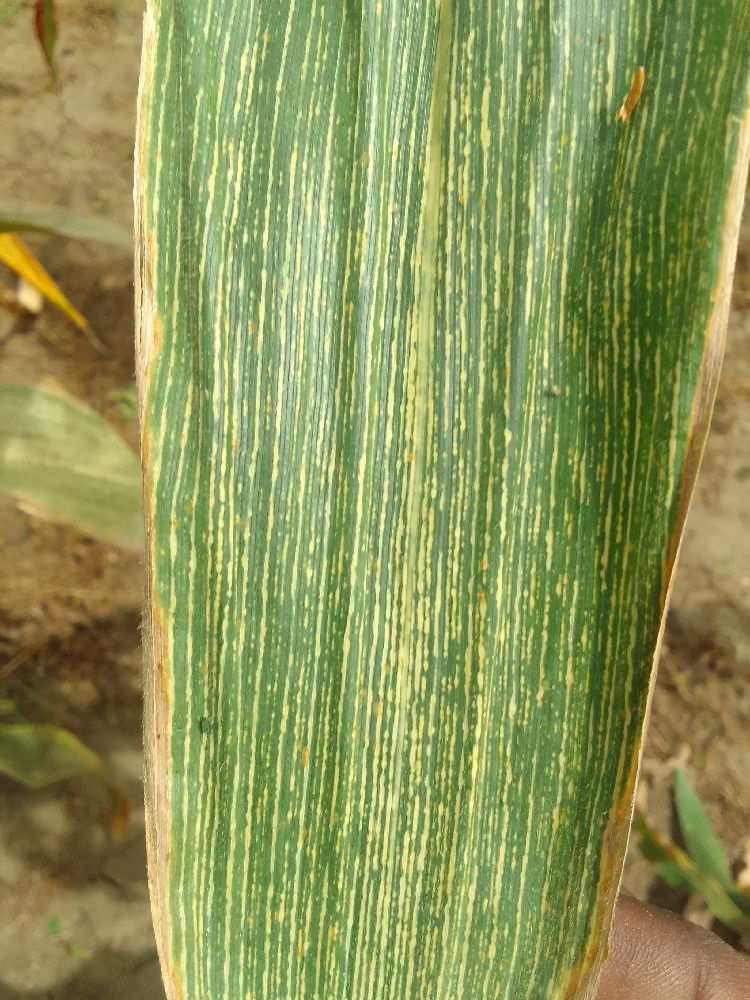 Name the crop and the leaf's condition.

maize, maize streak virus
